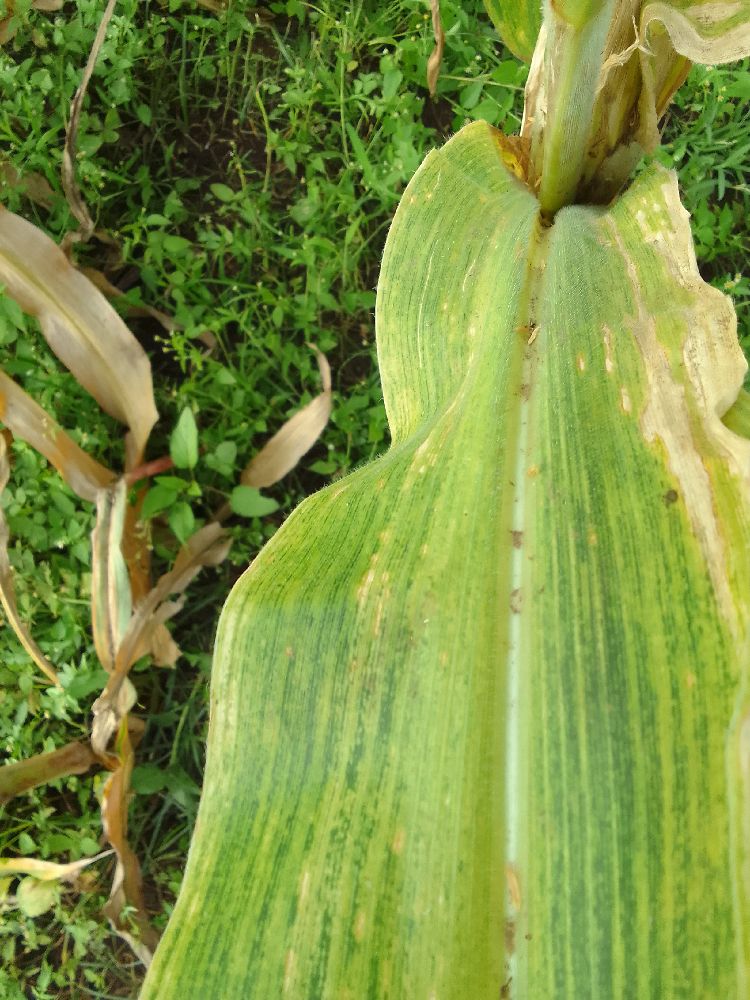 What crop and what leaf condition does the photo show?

maize, maize lethal necrosis
